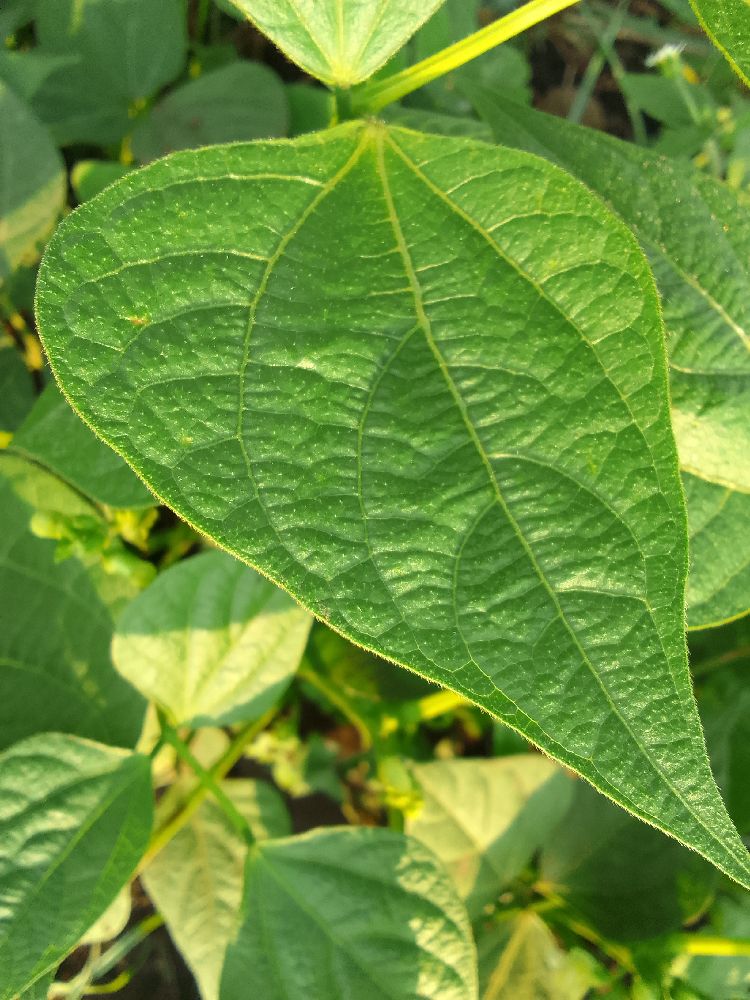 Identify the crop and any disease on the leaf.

common bean, healthy
